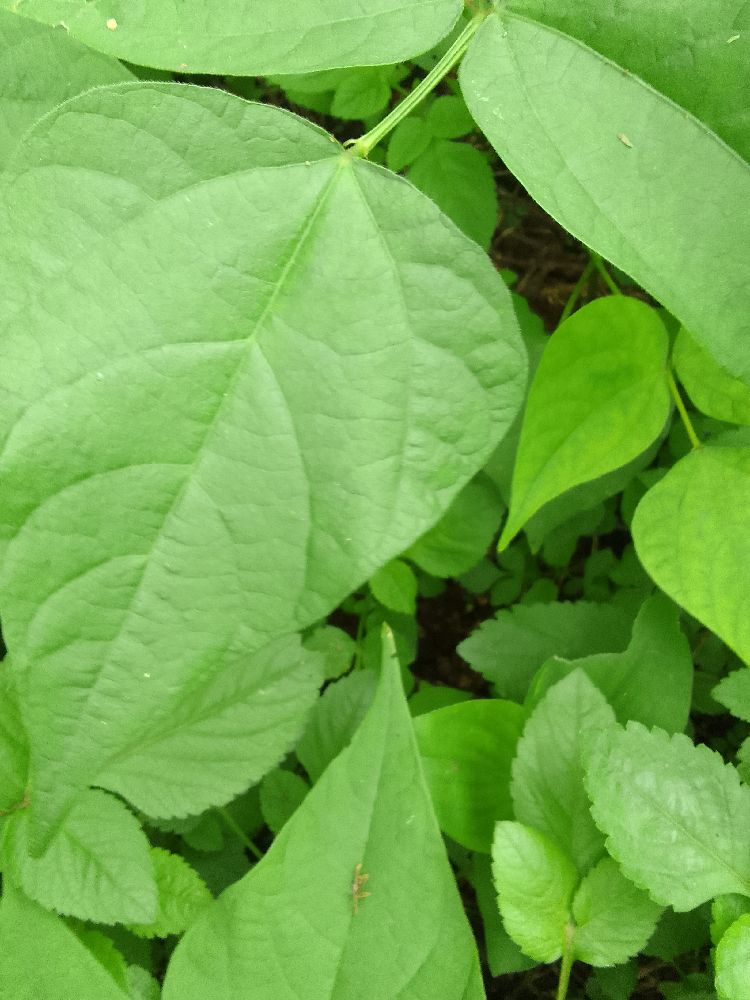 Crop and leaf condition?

common bean, healthy
